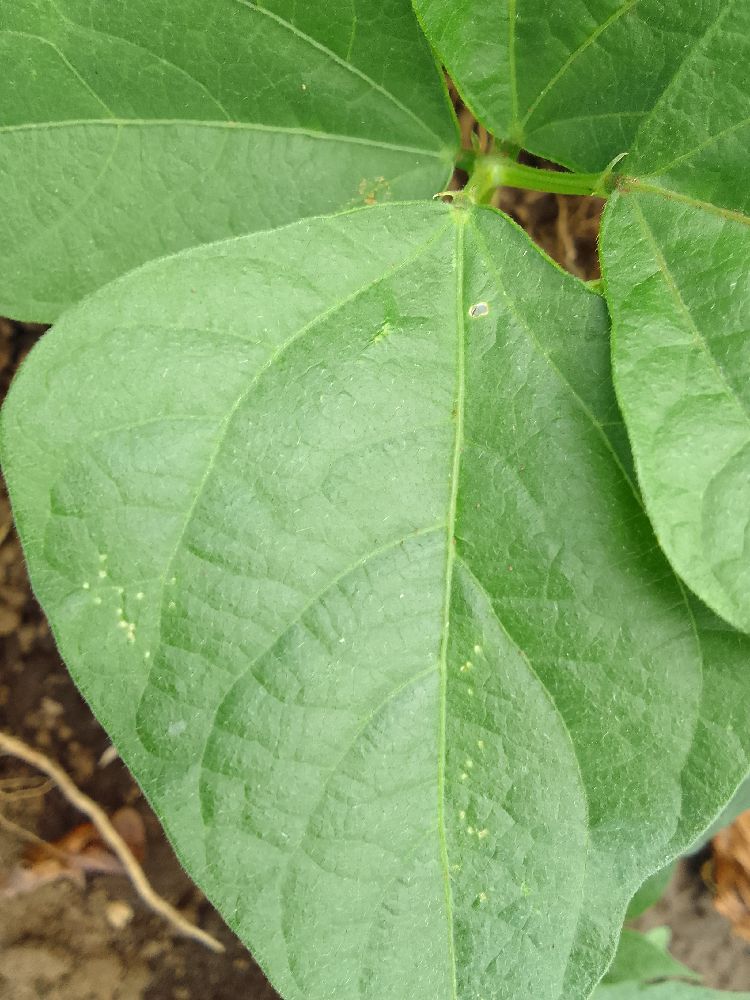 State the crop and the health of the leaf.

common bean, healthy
